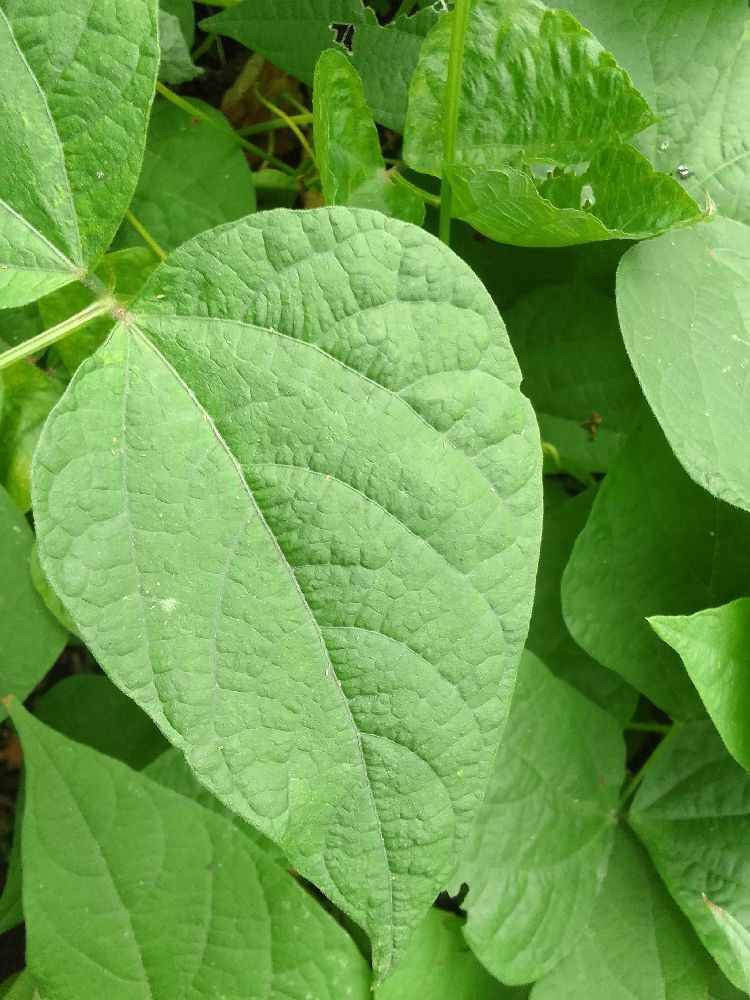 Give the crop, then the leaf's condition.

common bean, healthy
